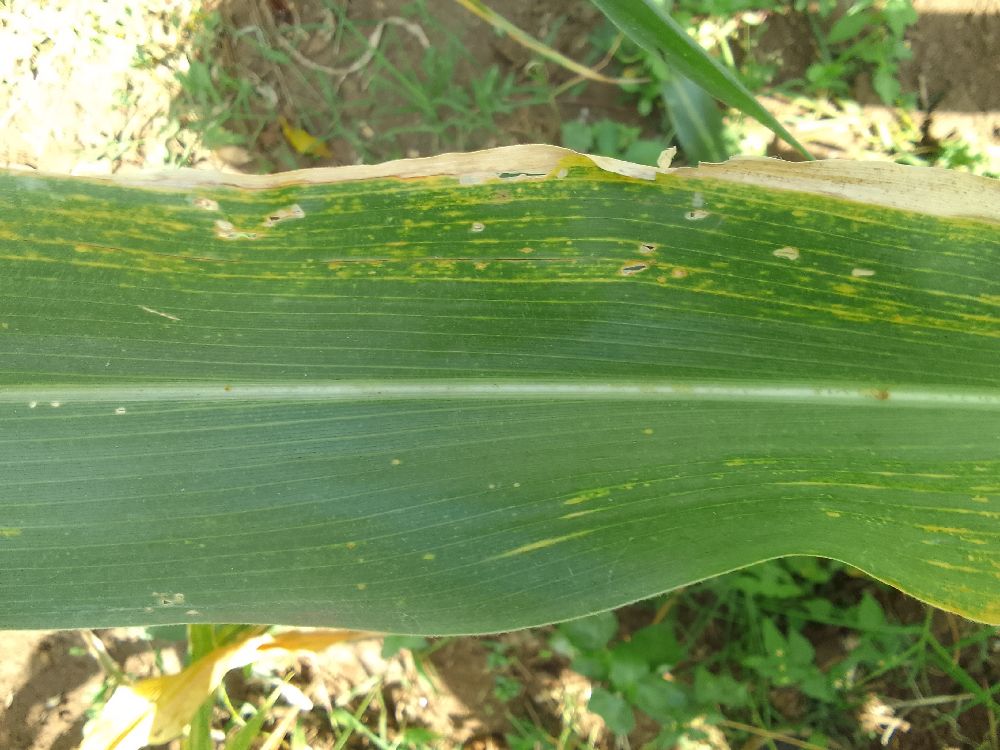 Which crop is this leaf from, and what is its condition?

maize, maize lethal necrosis
